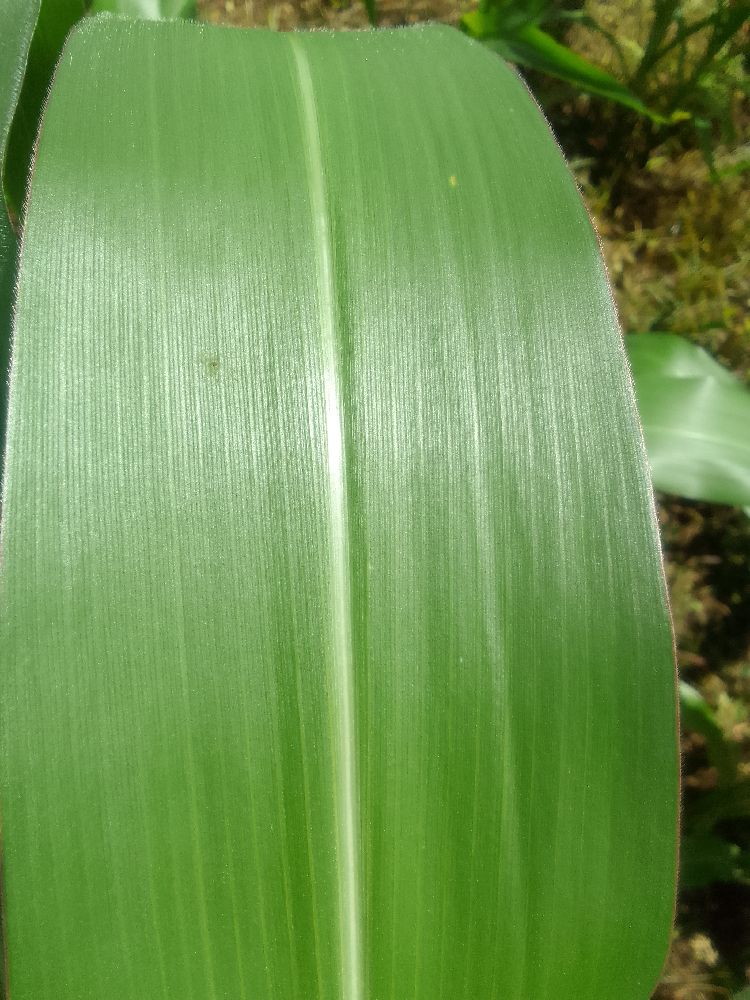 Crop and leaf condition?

maize, healthy
